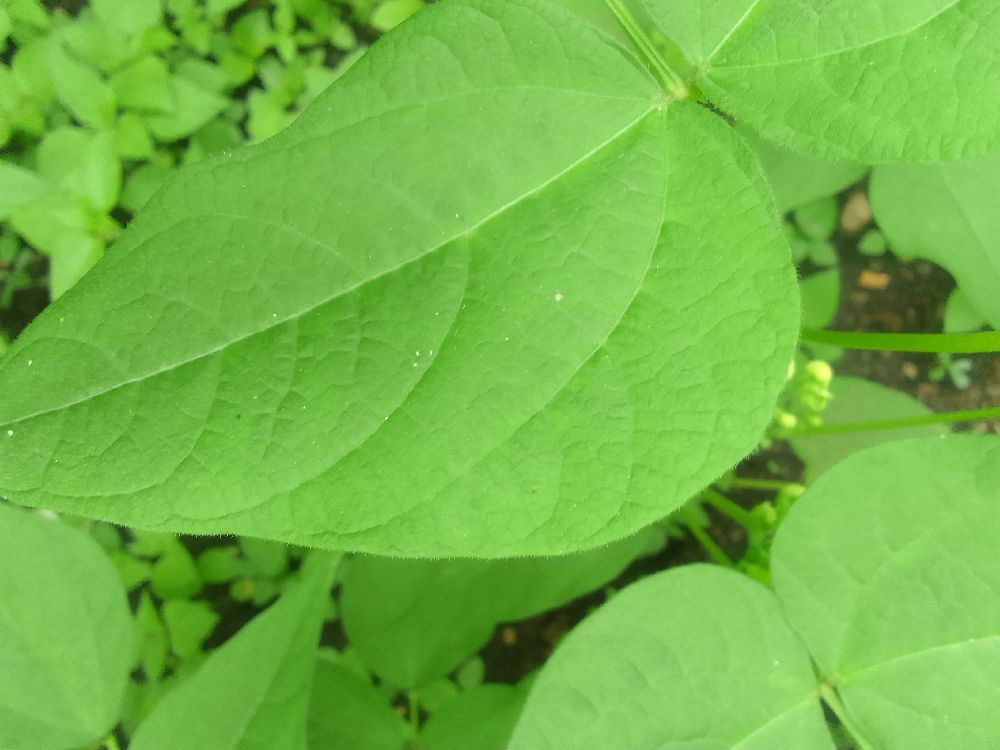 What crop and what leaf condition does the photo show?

common bean, healthy
